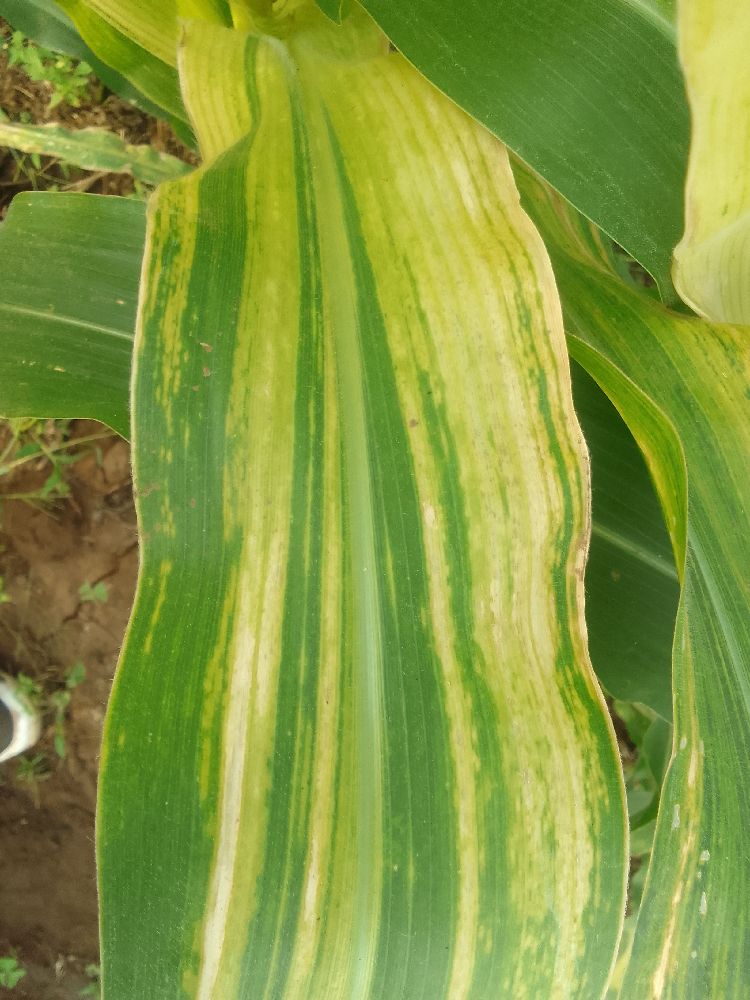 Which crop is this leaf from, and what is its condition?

maize, maize lethal necrosis
